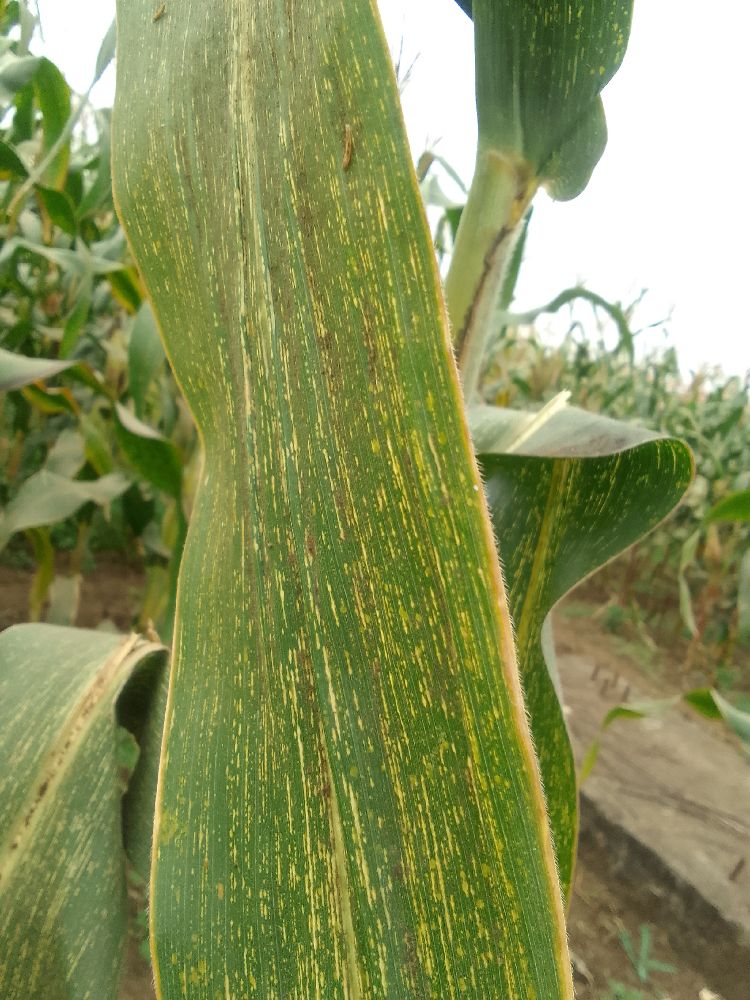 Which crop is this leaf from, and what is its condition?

maize, maize streak virus
